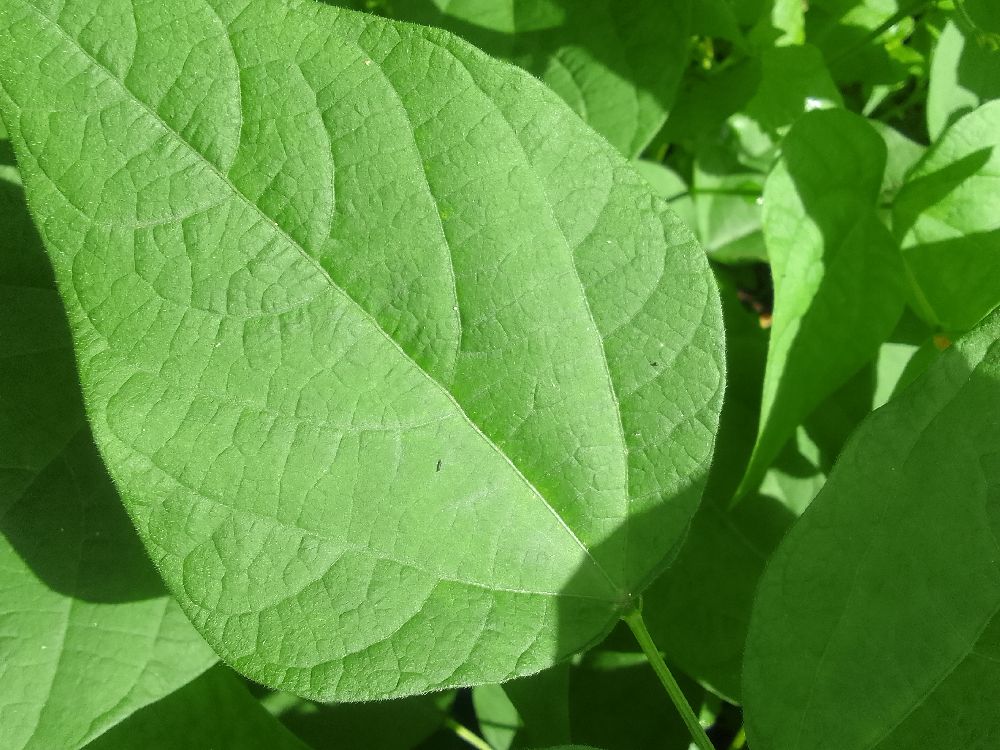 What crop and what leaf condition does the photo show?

common bean, healthy
